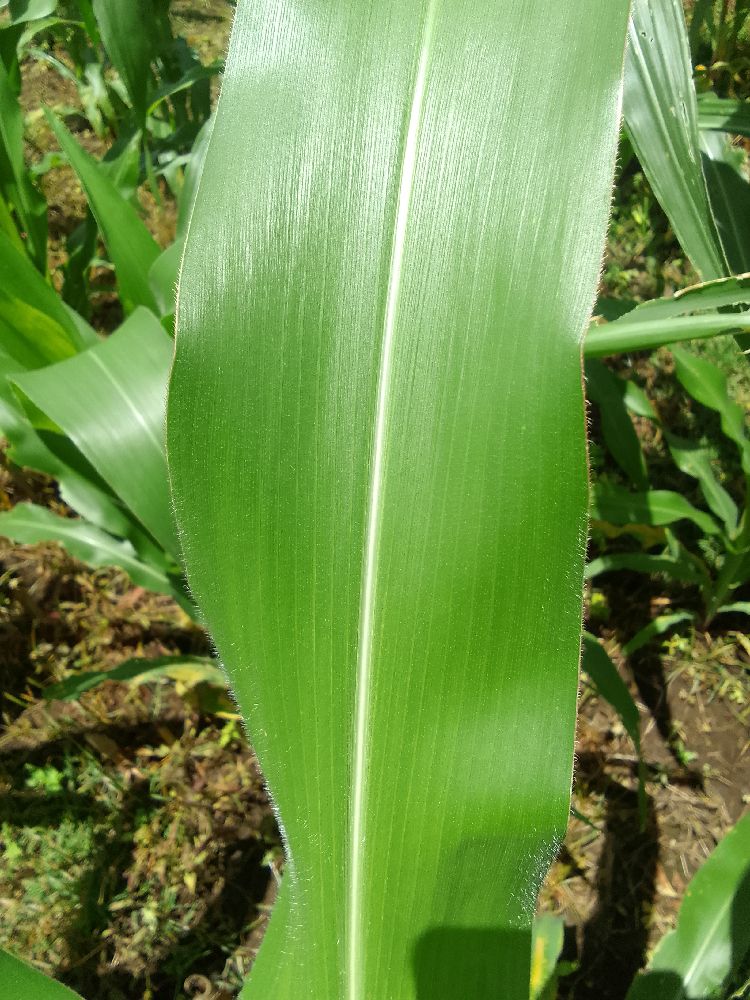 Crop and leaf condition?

maize, healthy
